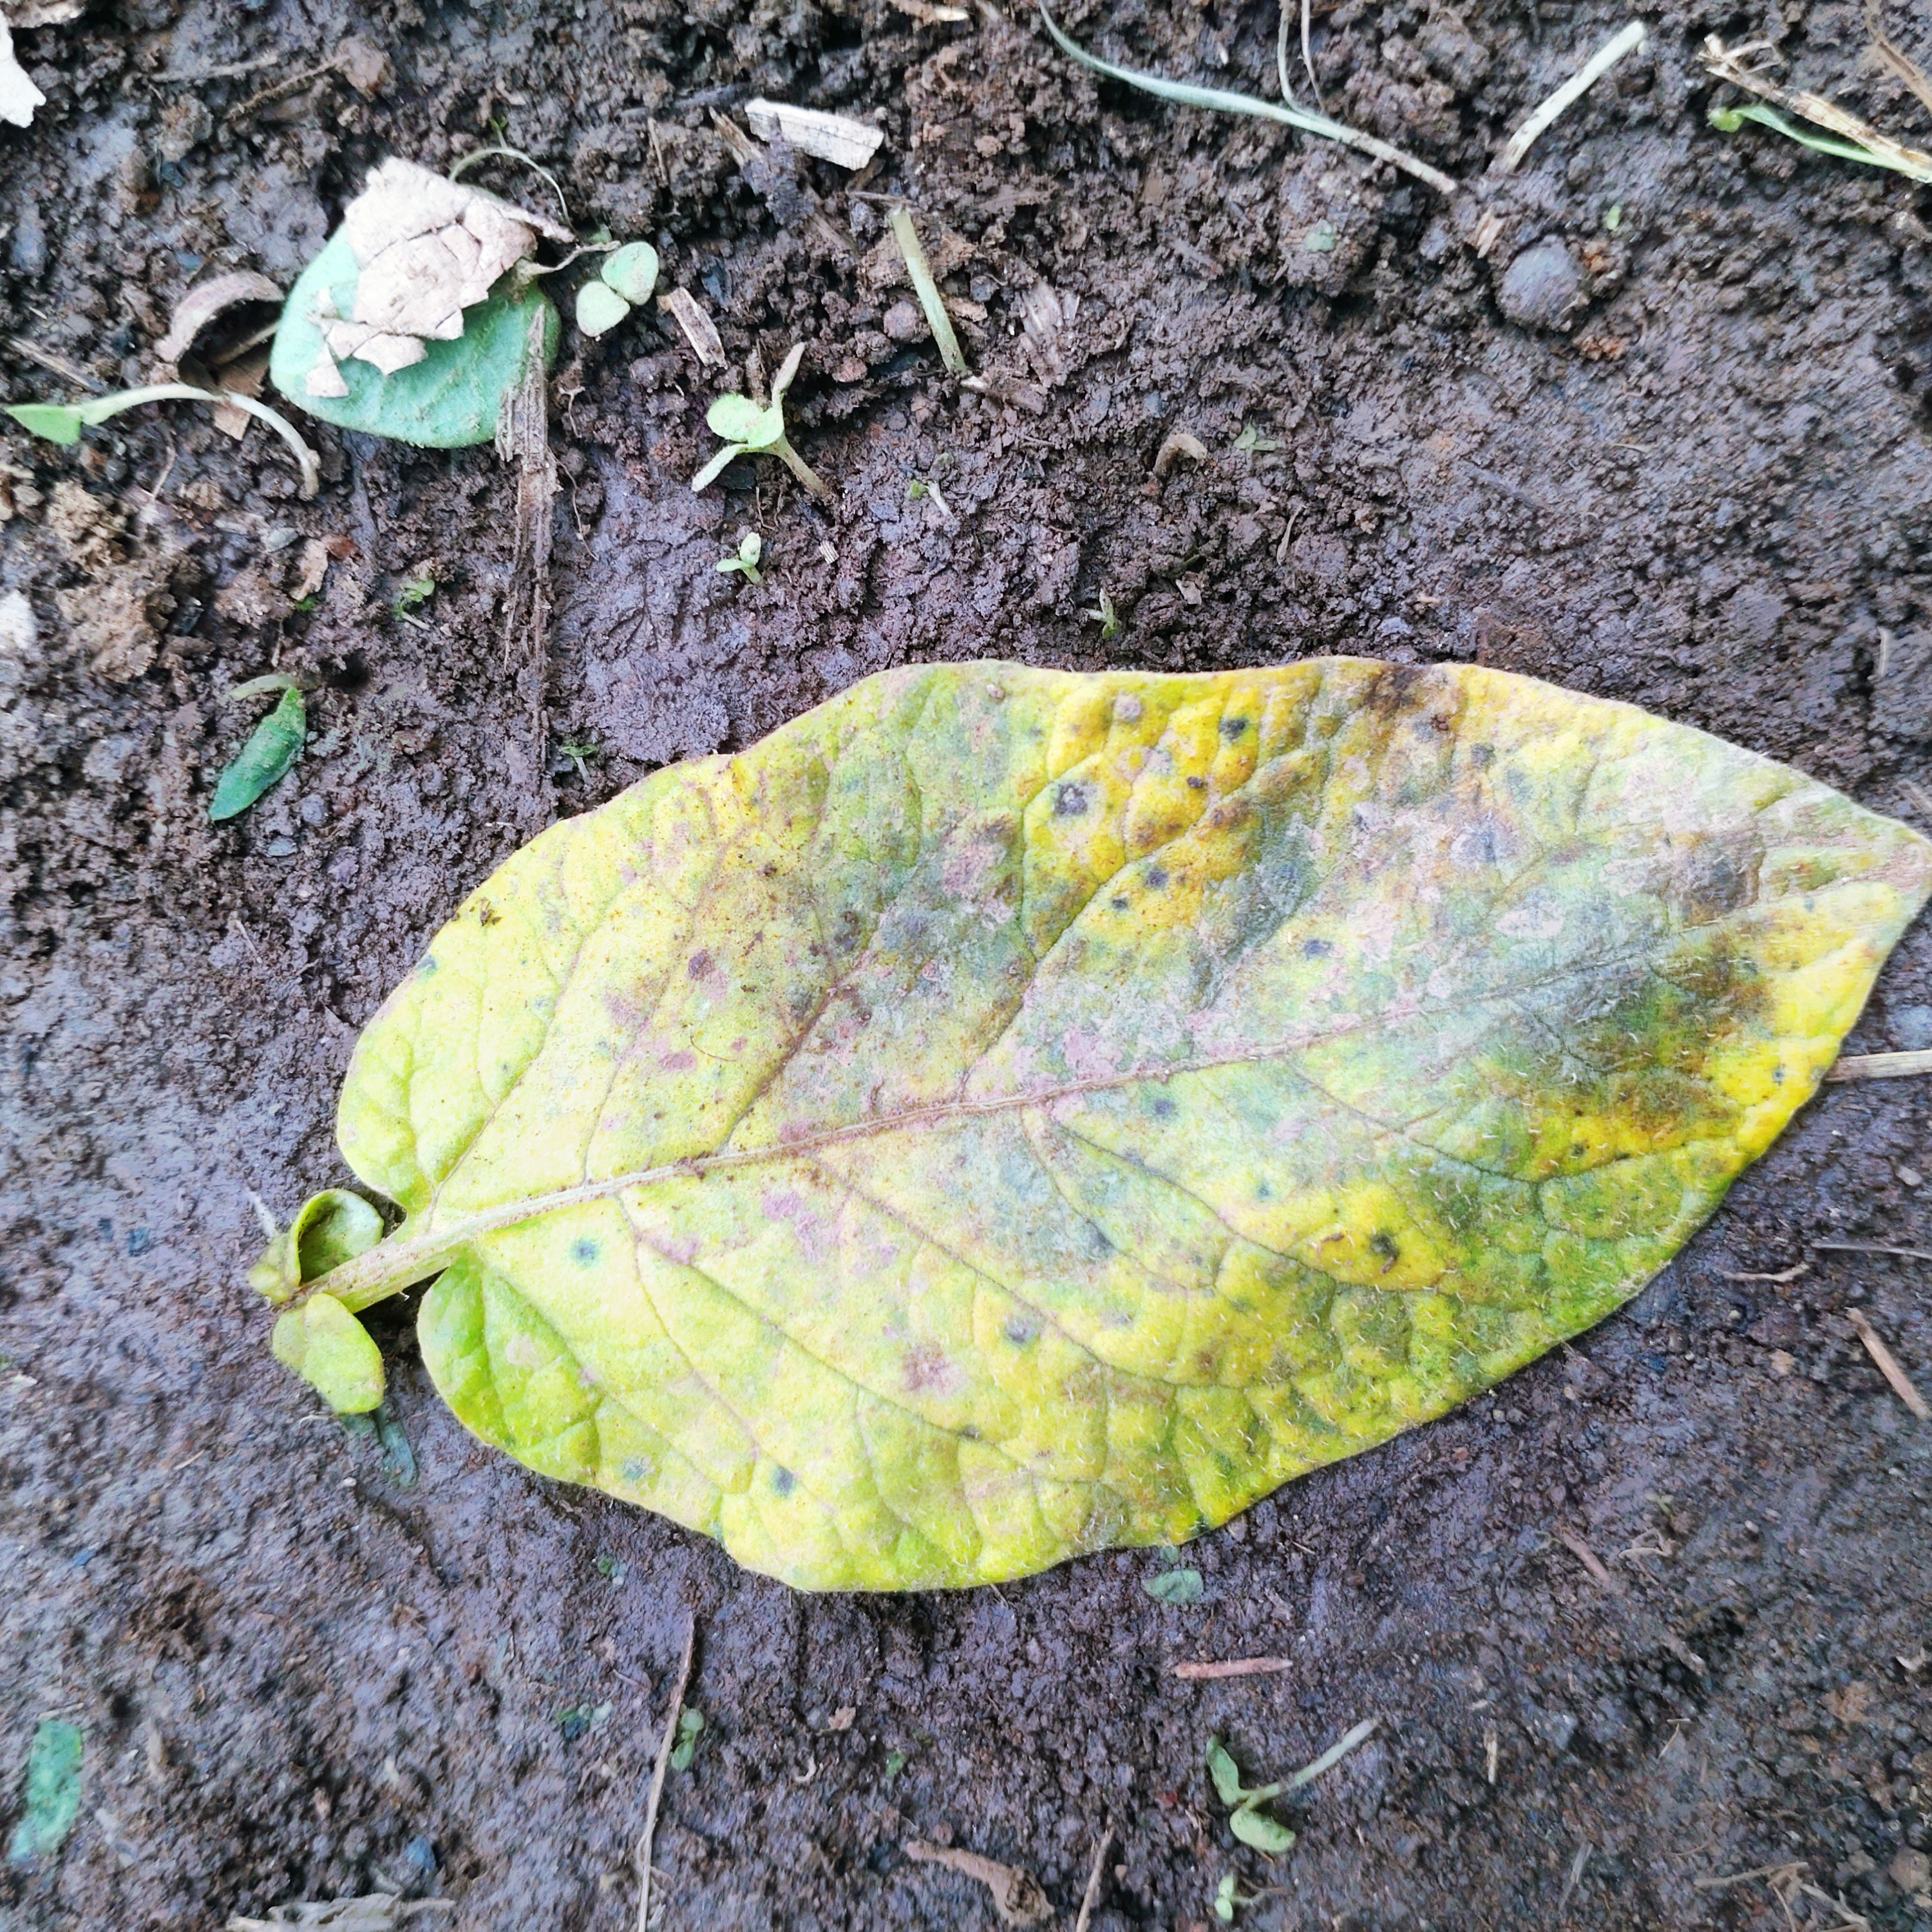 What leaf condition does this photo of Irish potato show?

late blight
